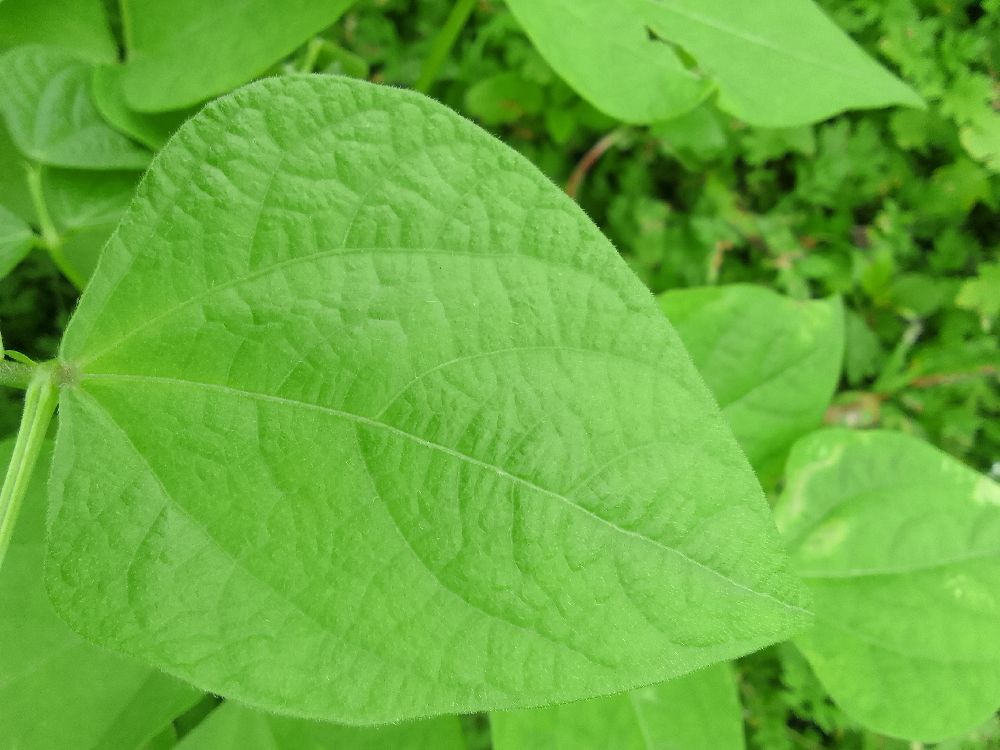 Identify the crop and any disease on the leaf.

common bean, healthy
